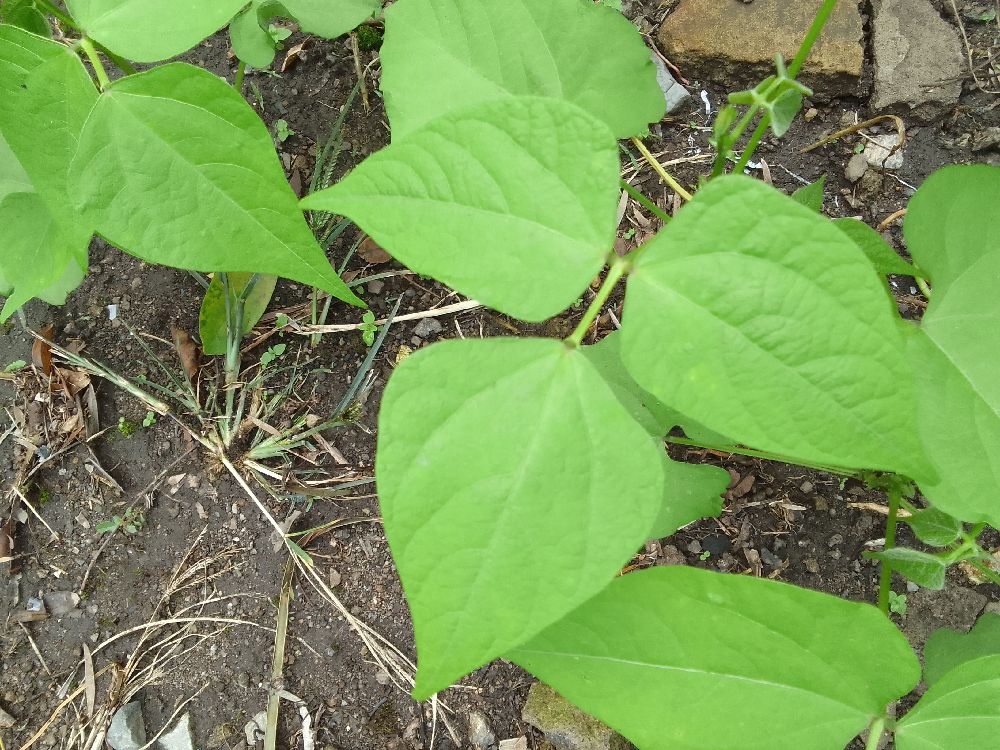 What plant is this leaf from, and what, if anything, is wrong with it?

common bean, healthy
